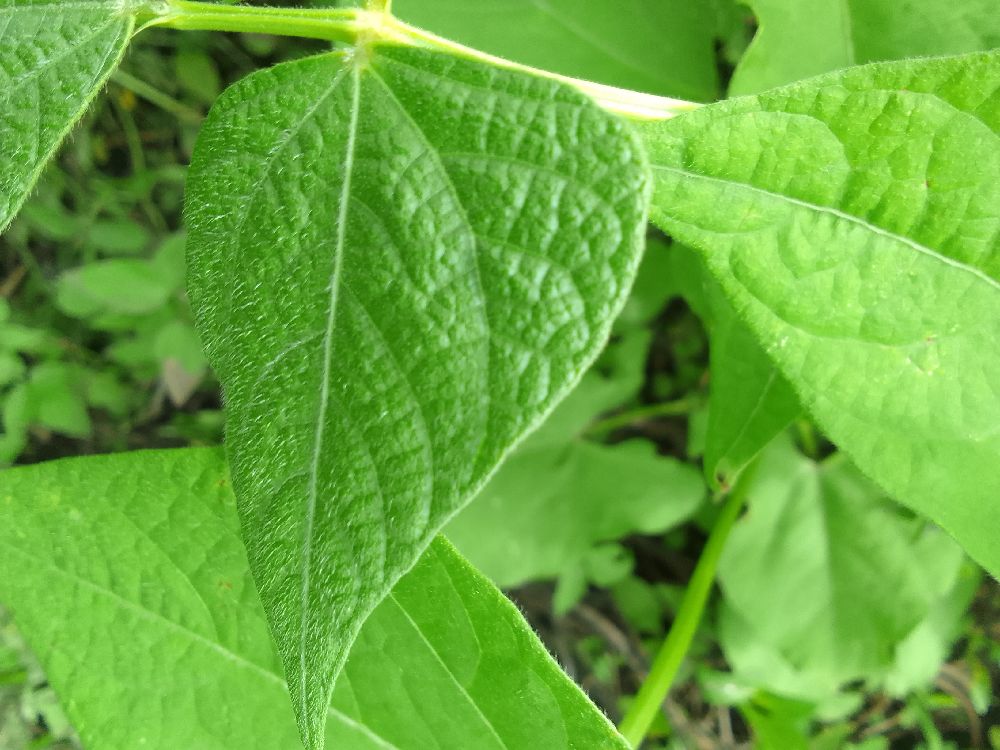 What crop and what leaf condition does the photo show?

common bean, healthy
